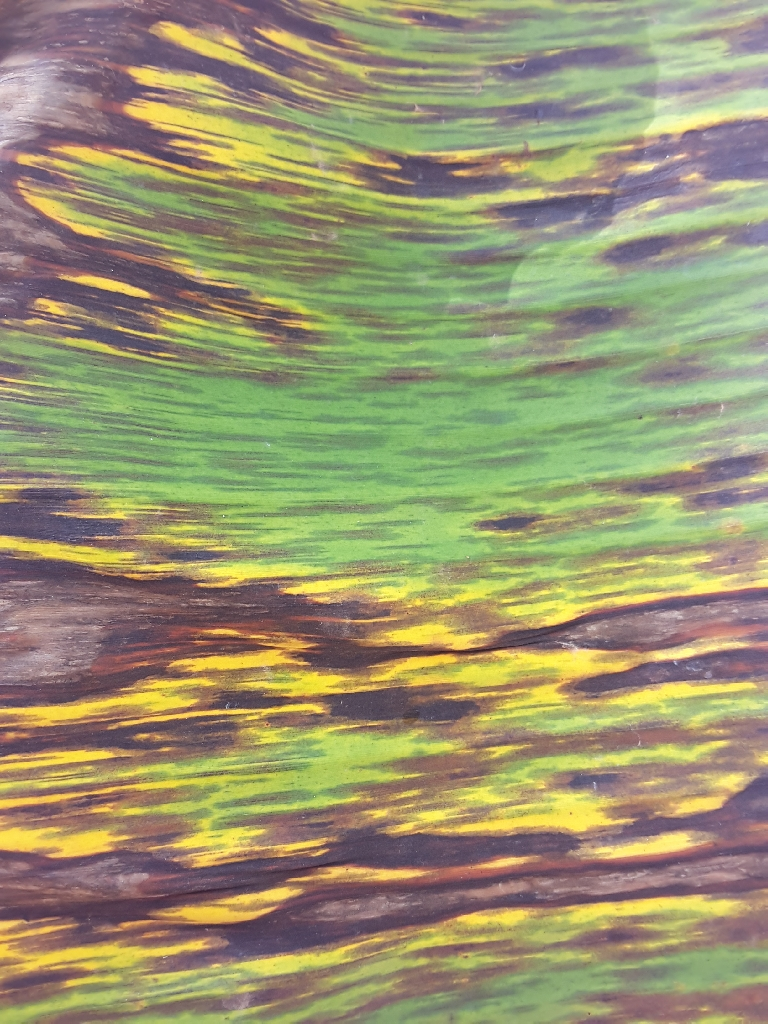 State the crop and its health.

banana, black sigatoka
